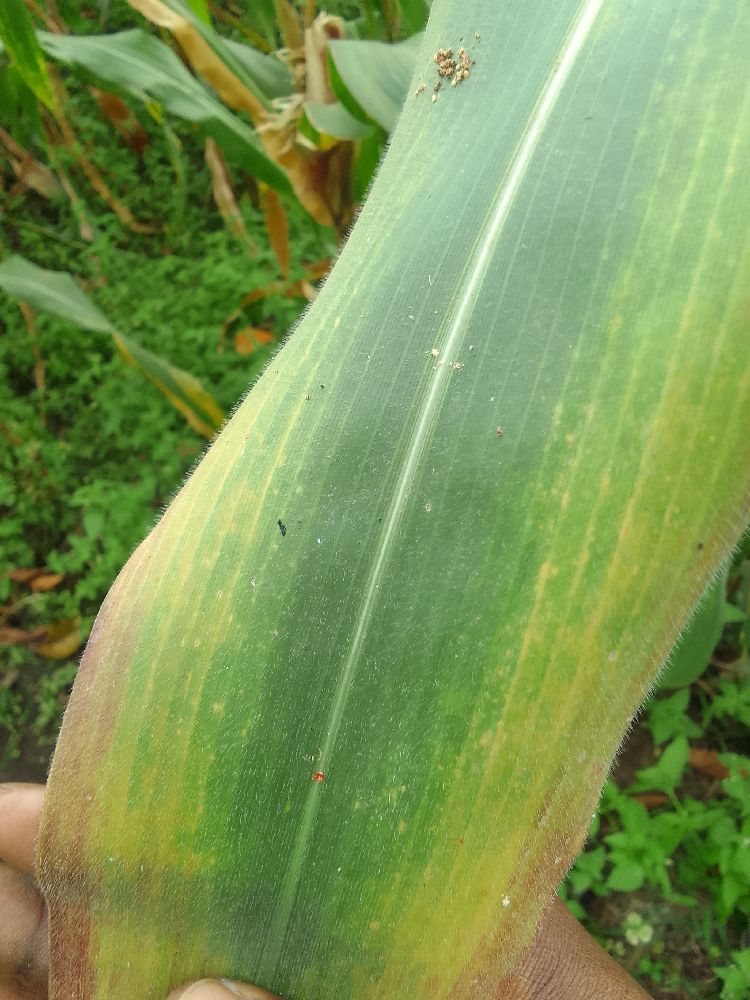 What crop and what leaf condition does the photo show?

maize, maize lethal necrosis
